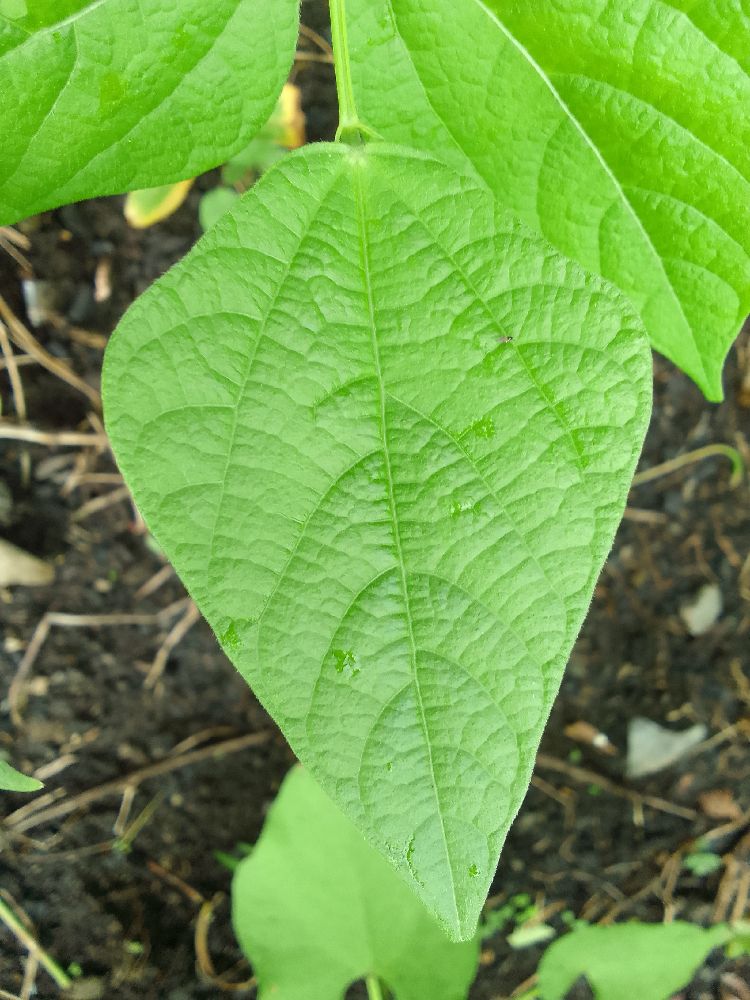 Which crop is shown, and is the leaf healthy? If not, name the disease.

common bean, healthy
